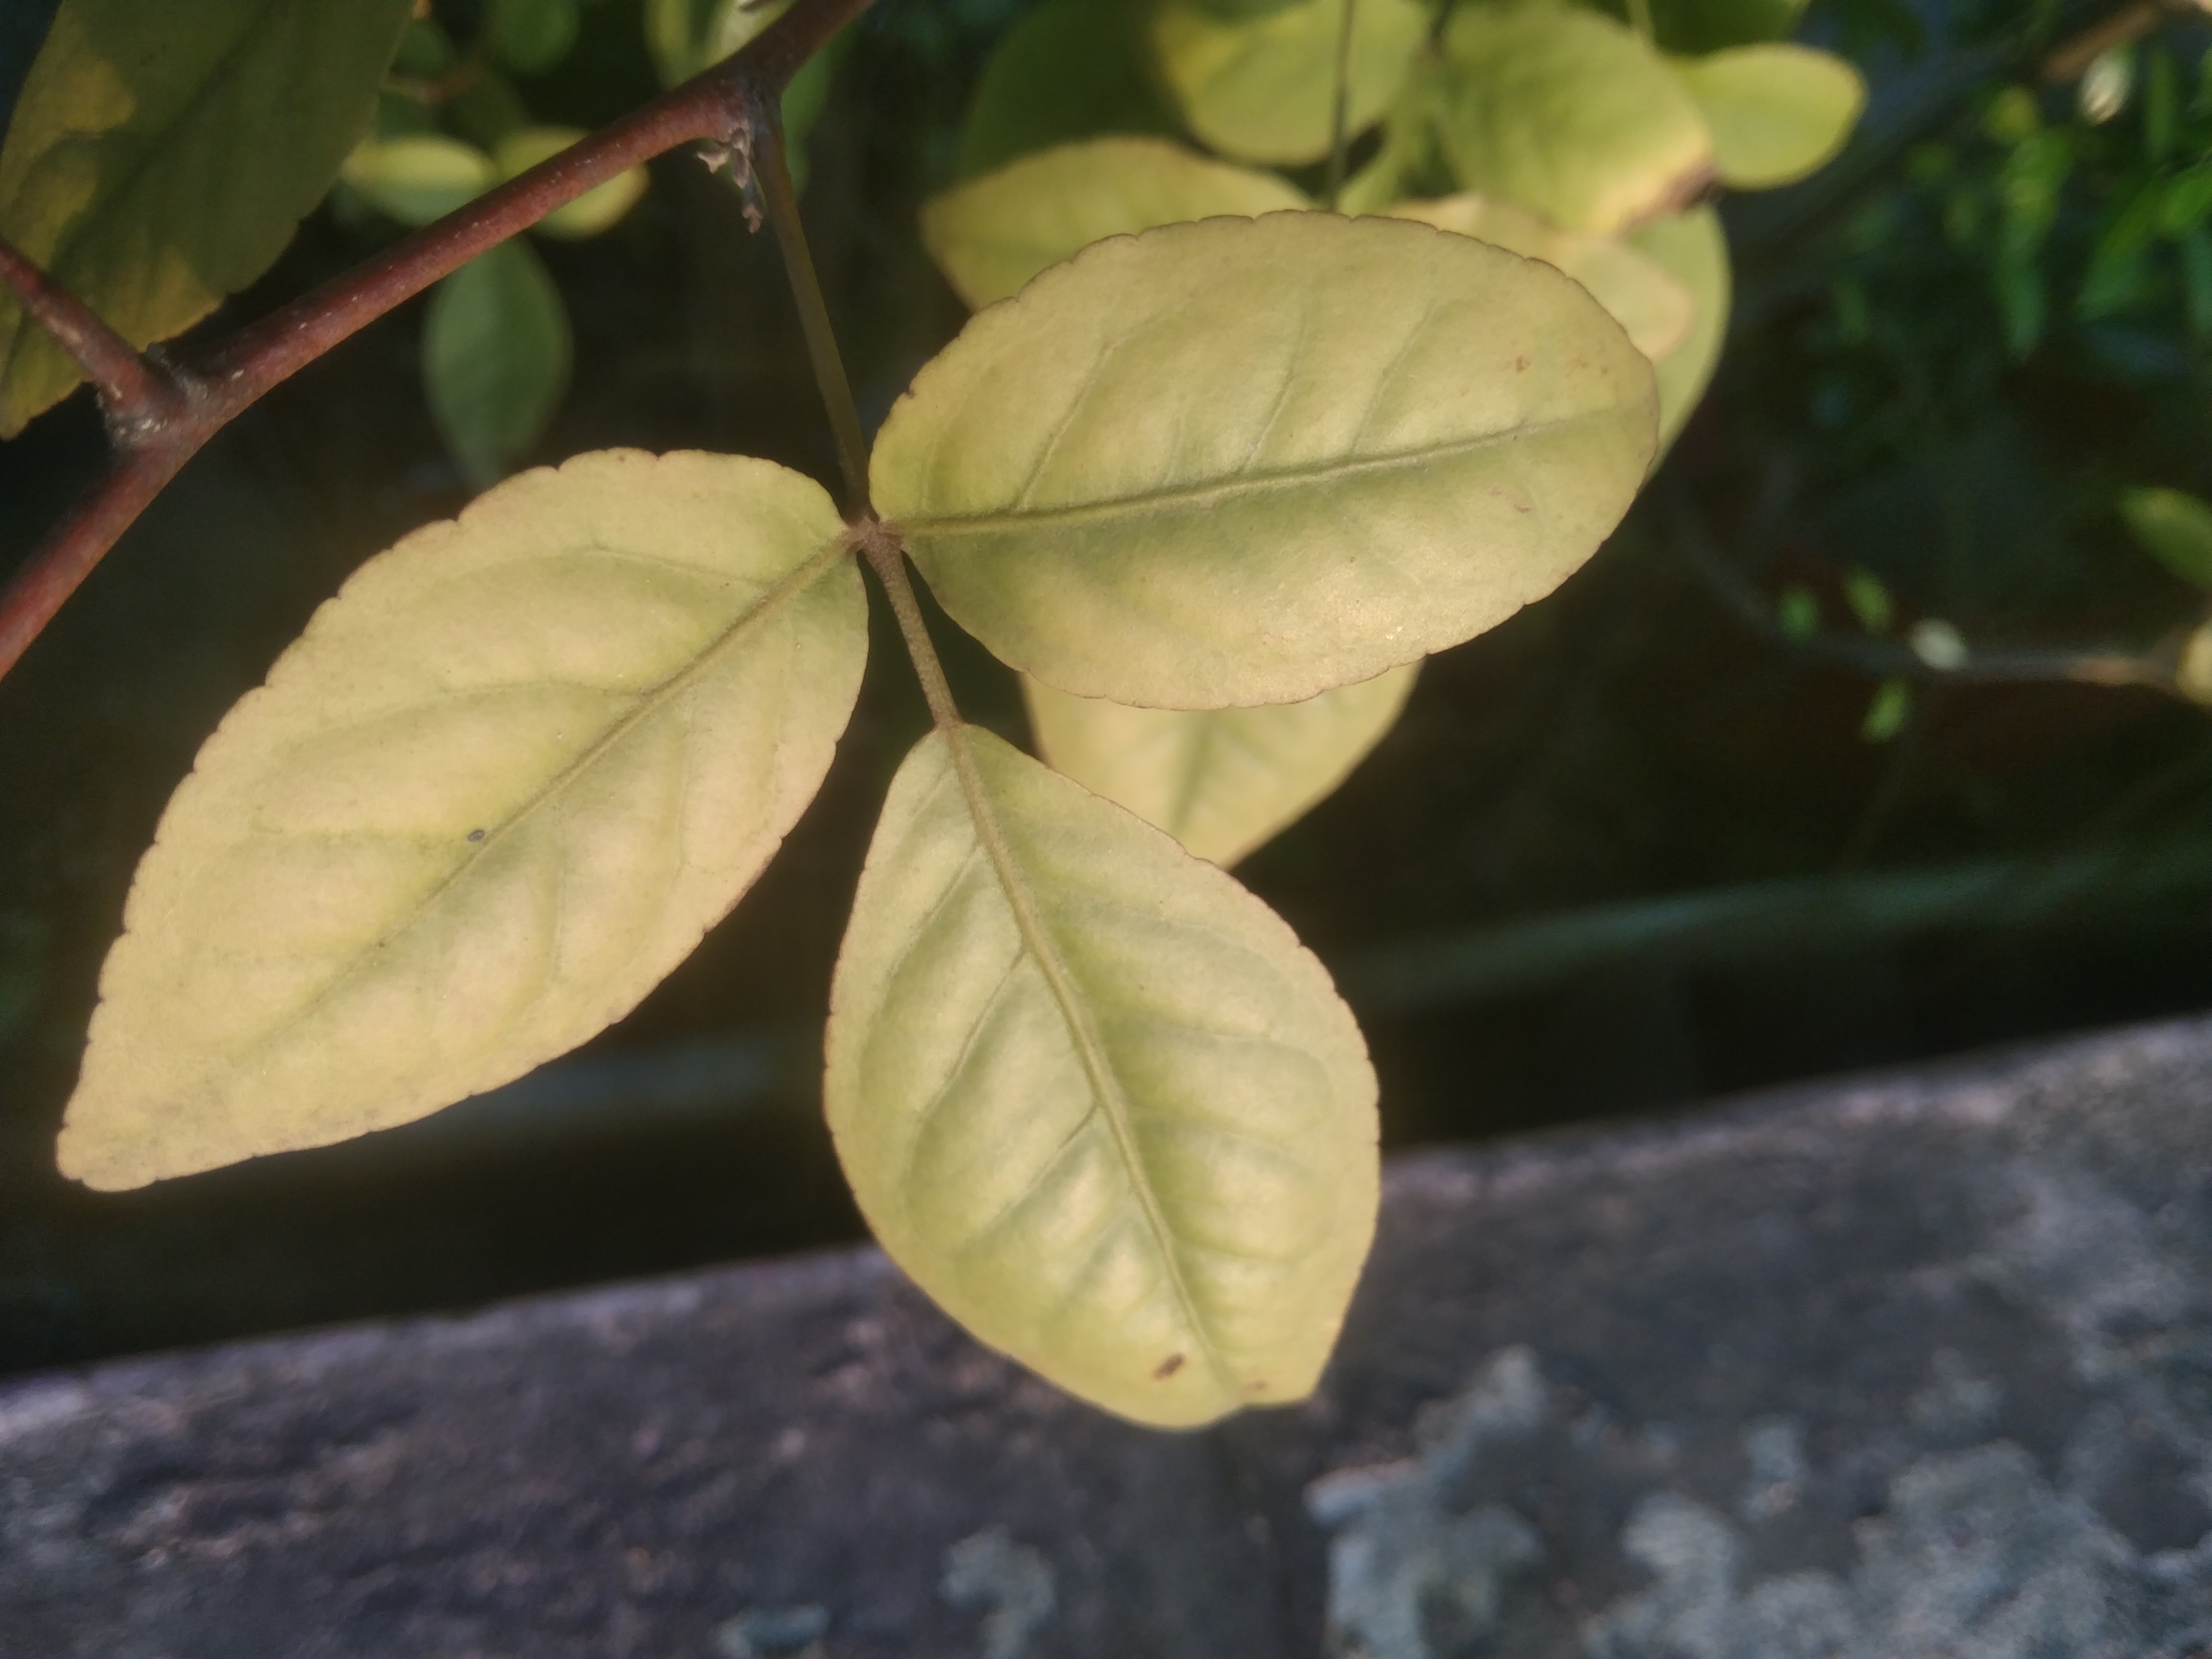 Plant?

wood apple
